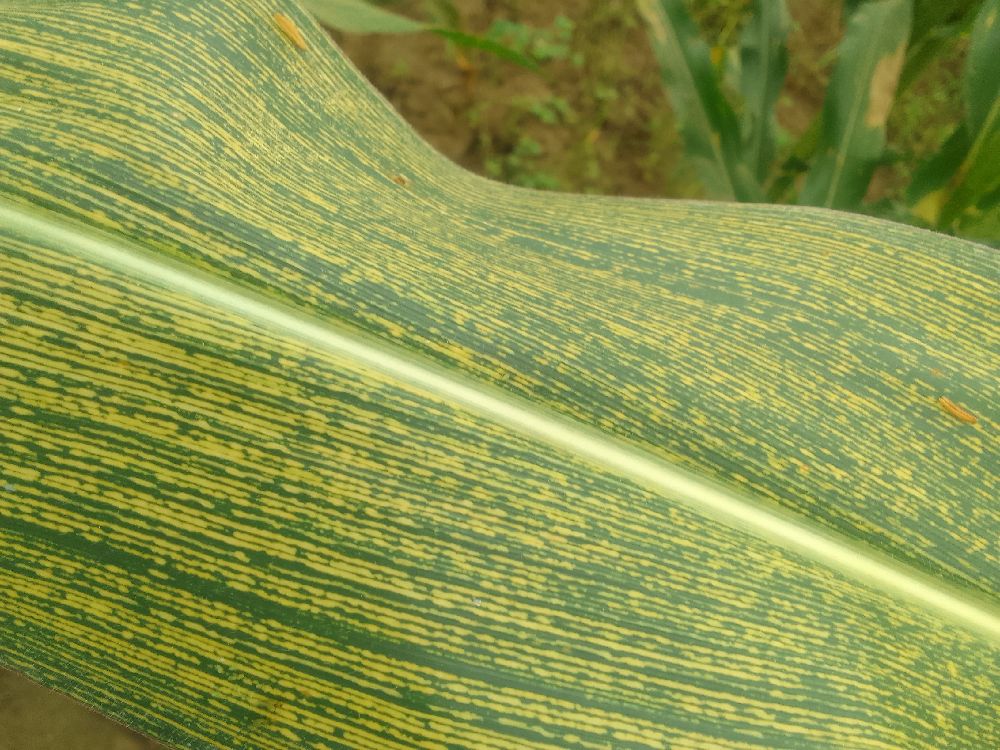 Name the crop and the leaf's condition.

maize, maize streak virus
